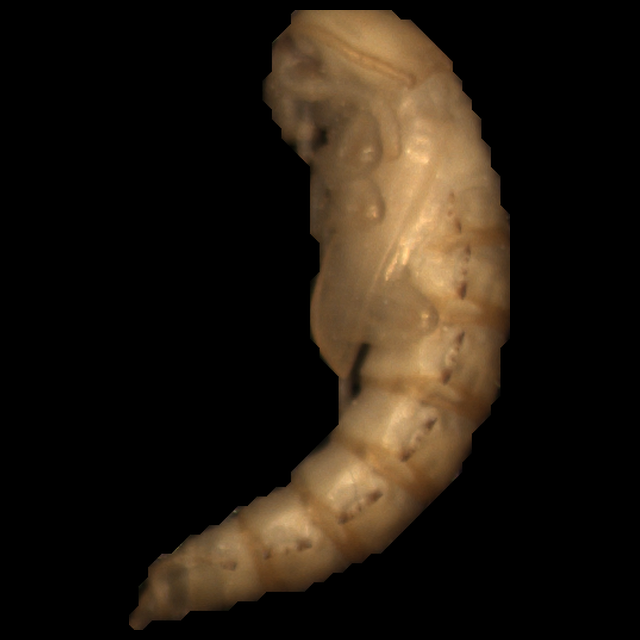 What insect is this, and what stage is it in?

mealworm pupa
